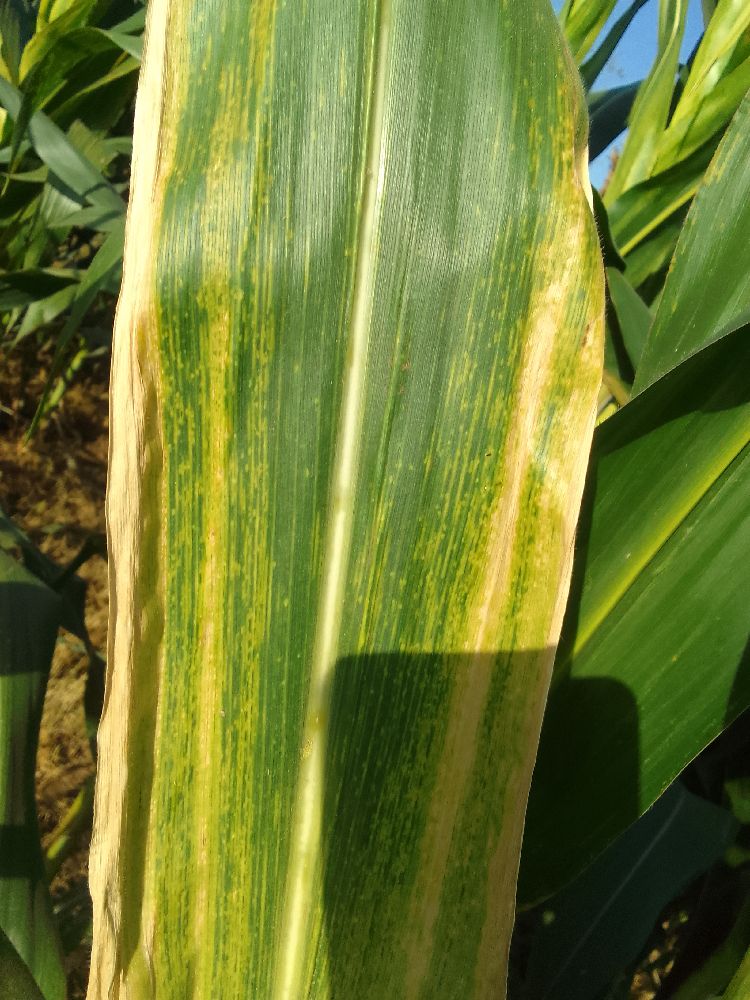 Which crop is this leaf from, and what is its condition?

maize, maize lethal necrosis
